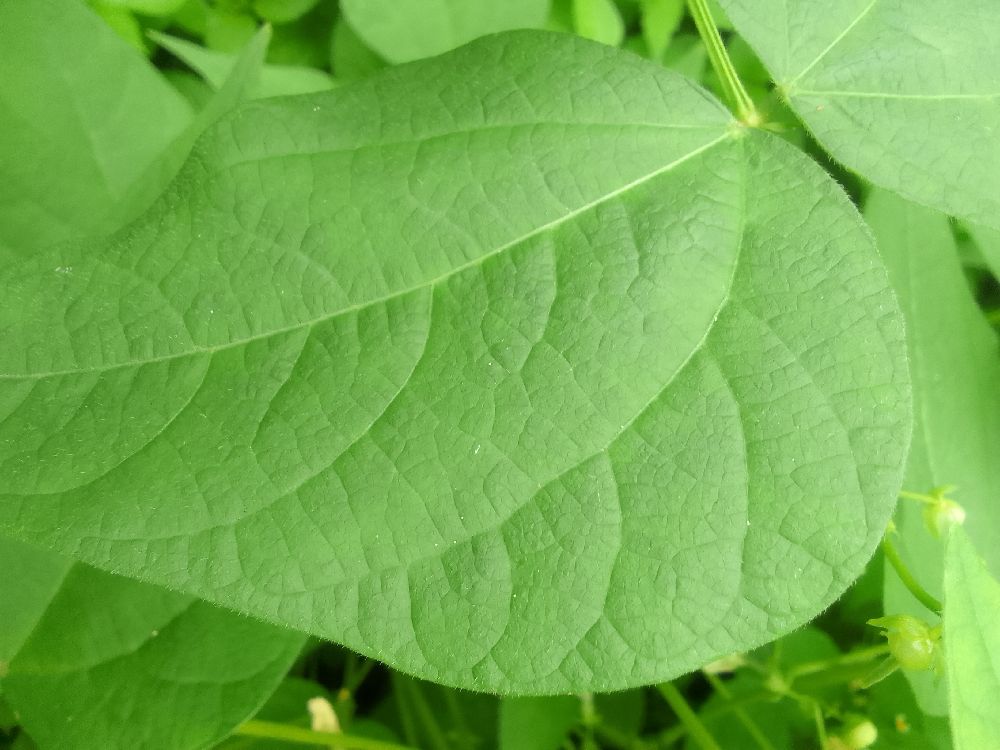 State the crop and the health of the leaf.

common bean, healthy
